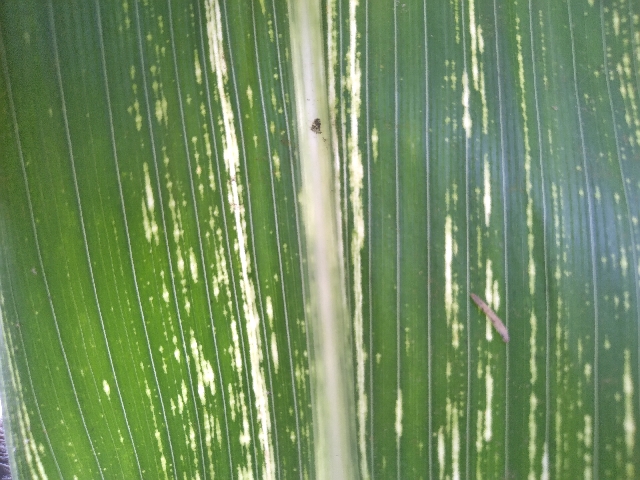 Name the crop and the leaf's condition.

maize, maize streak virus
